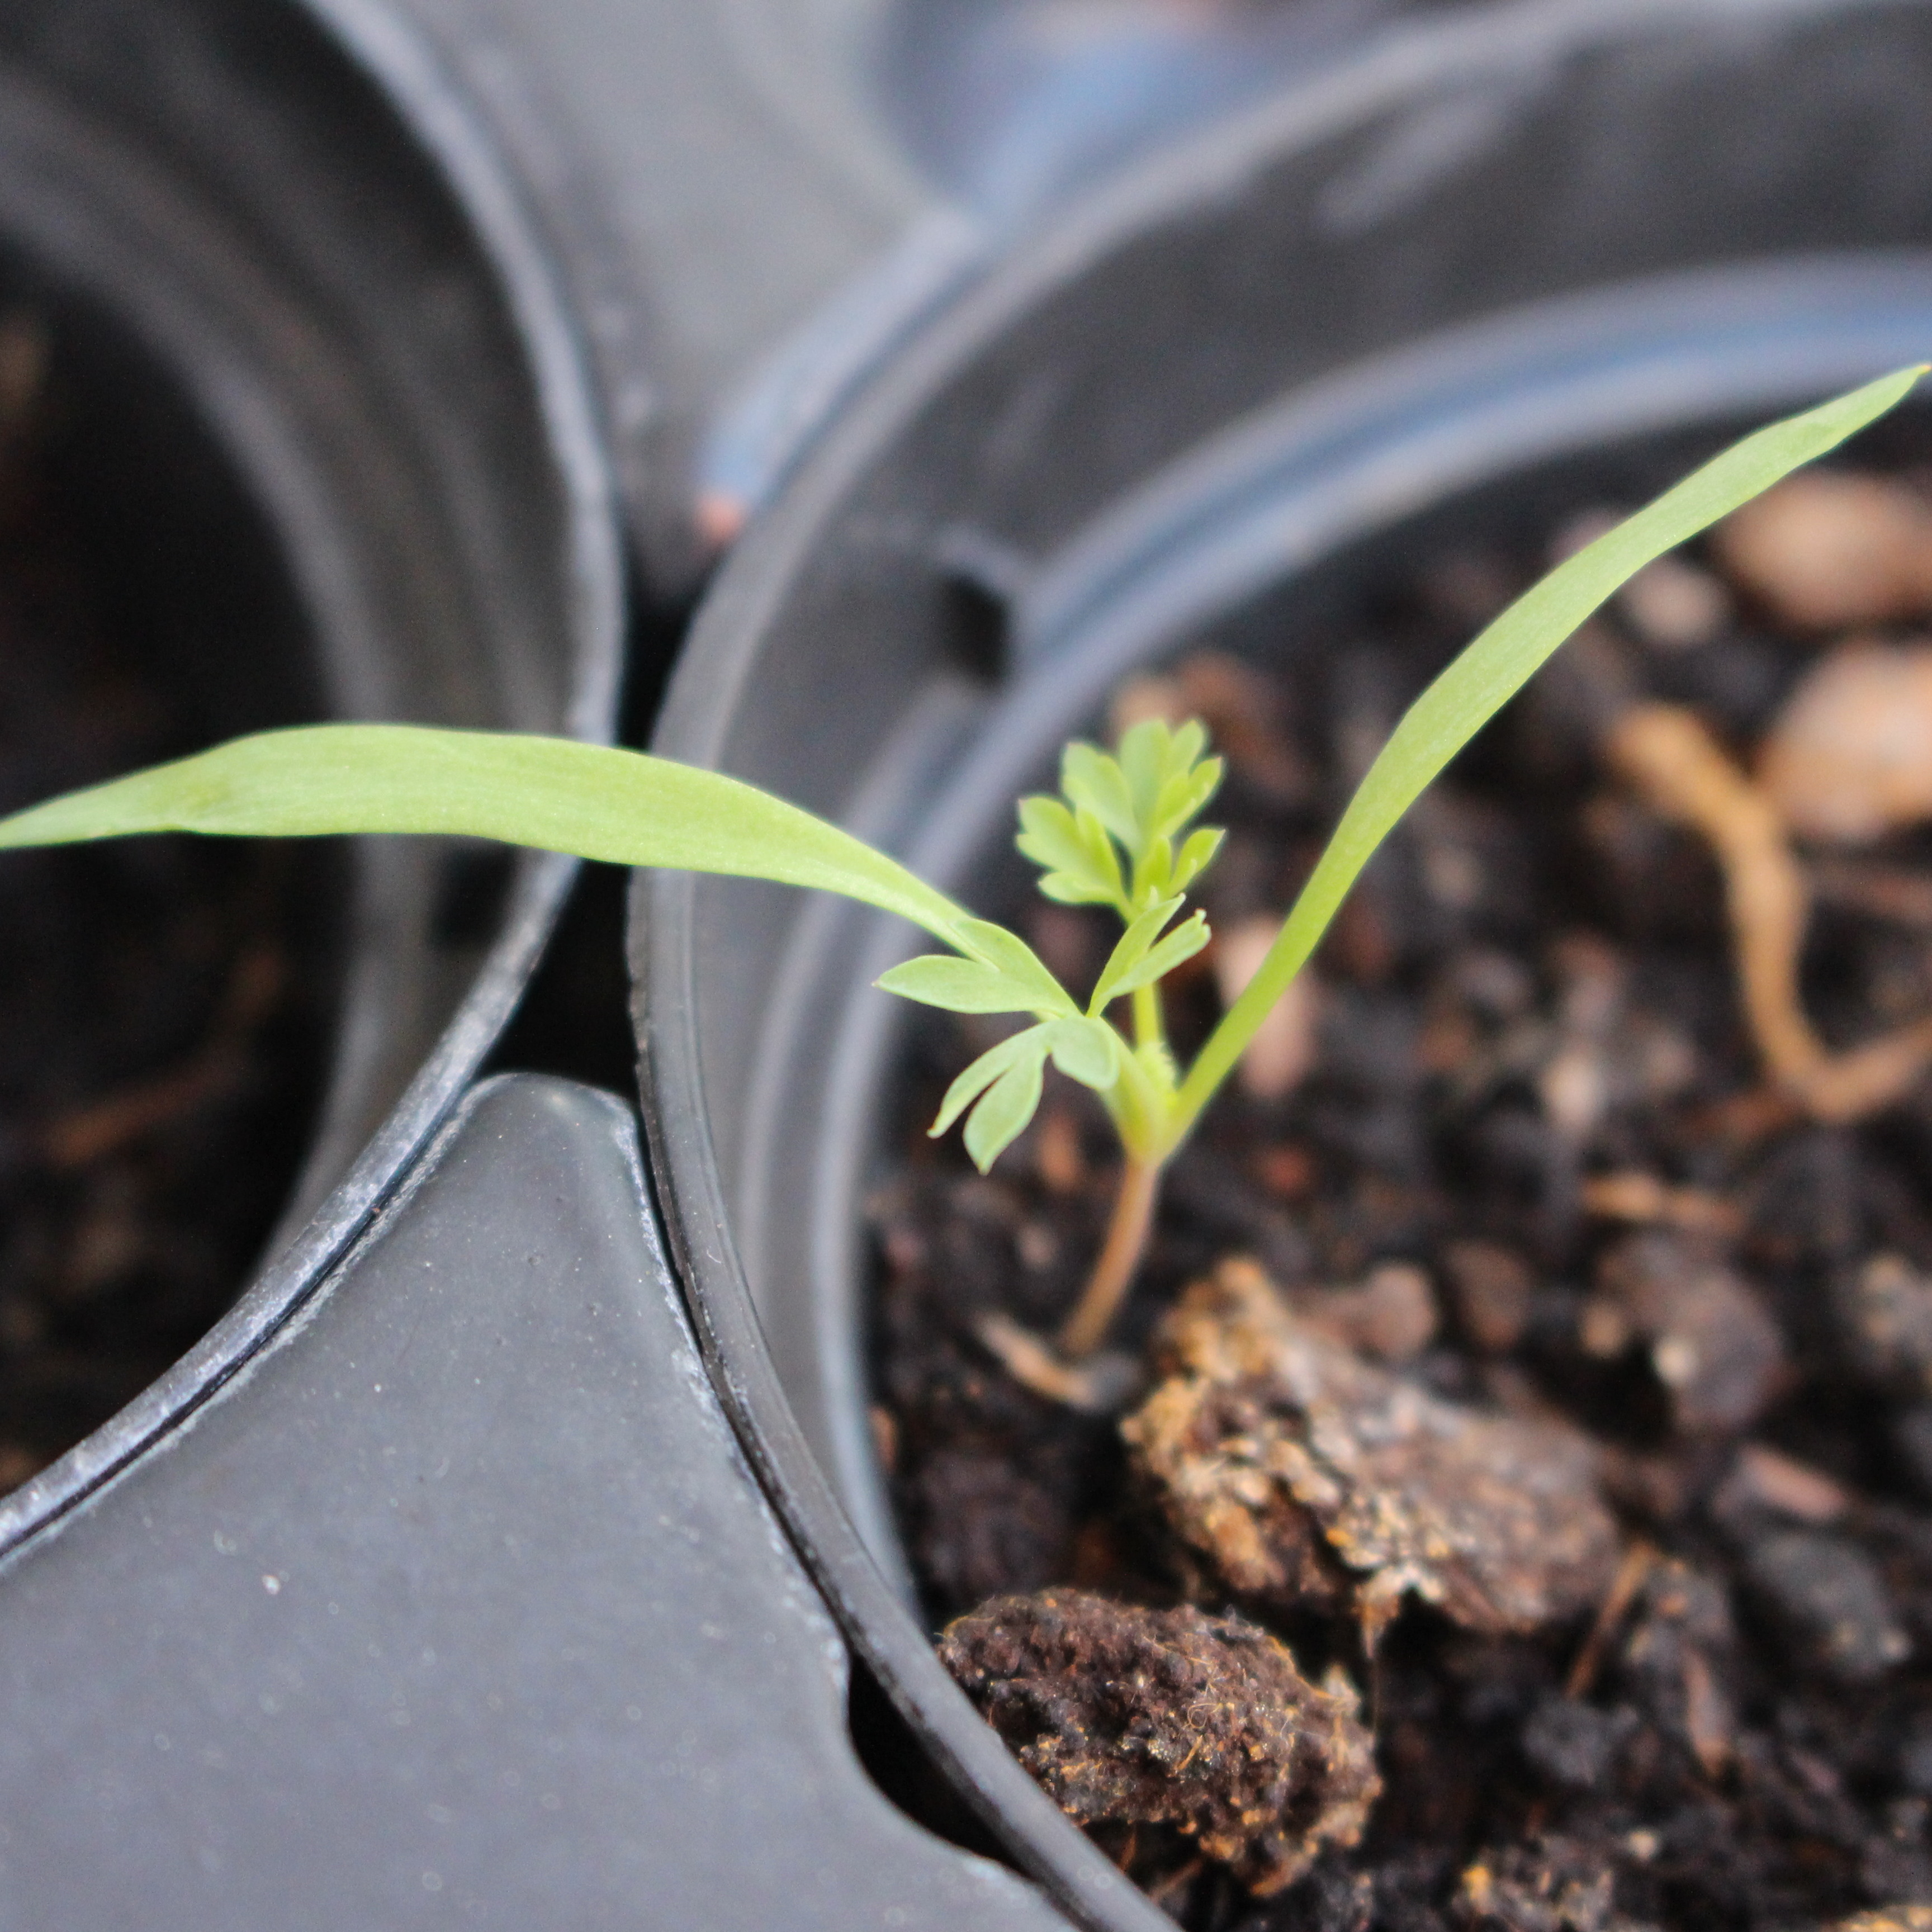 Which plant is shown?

Fumaria officinalis
